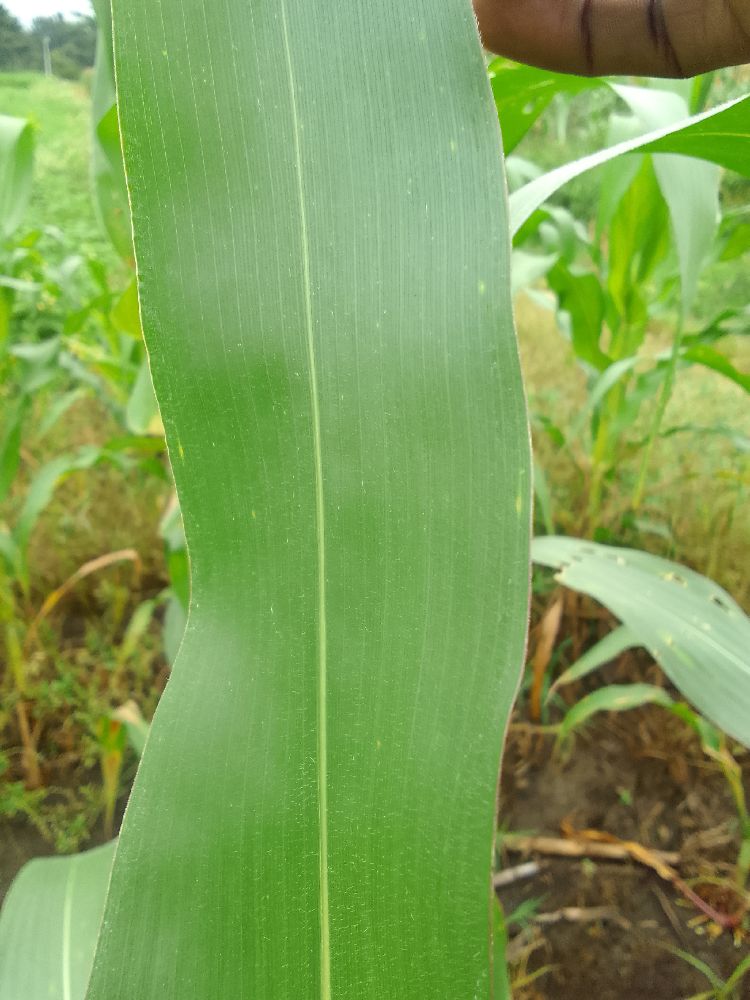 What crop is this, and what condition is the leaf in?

maize, healthy
